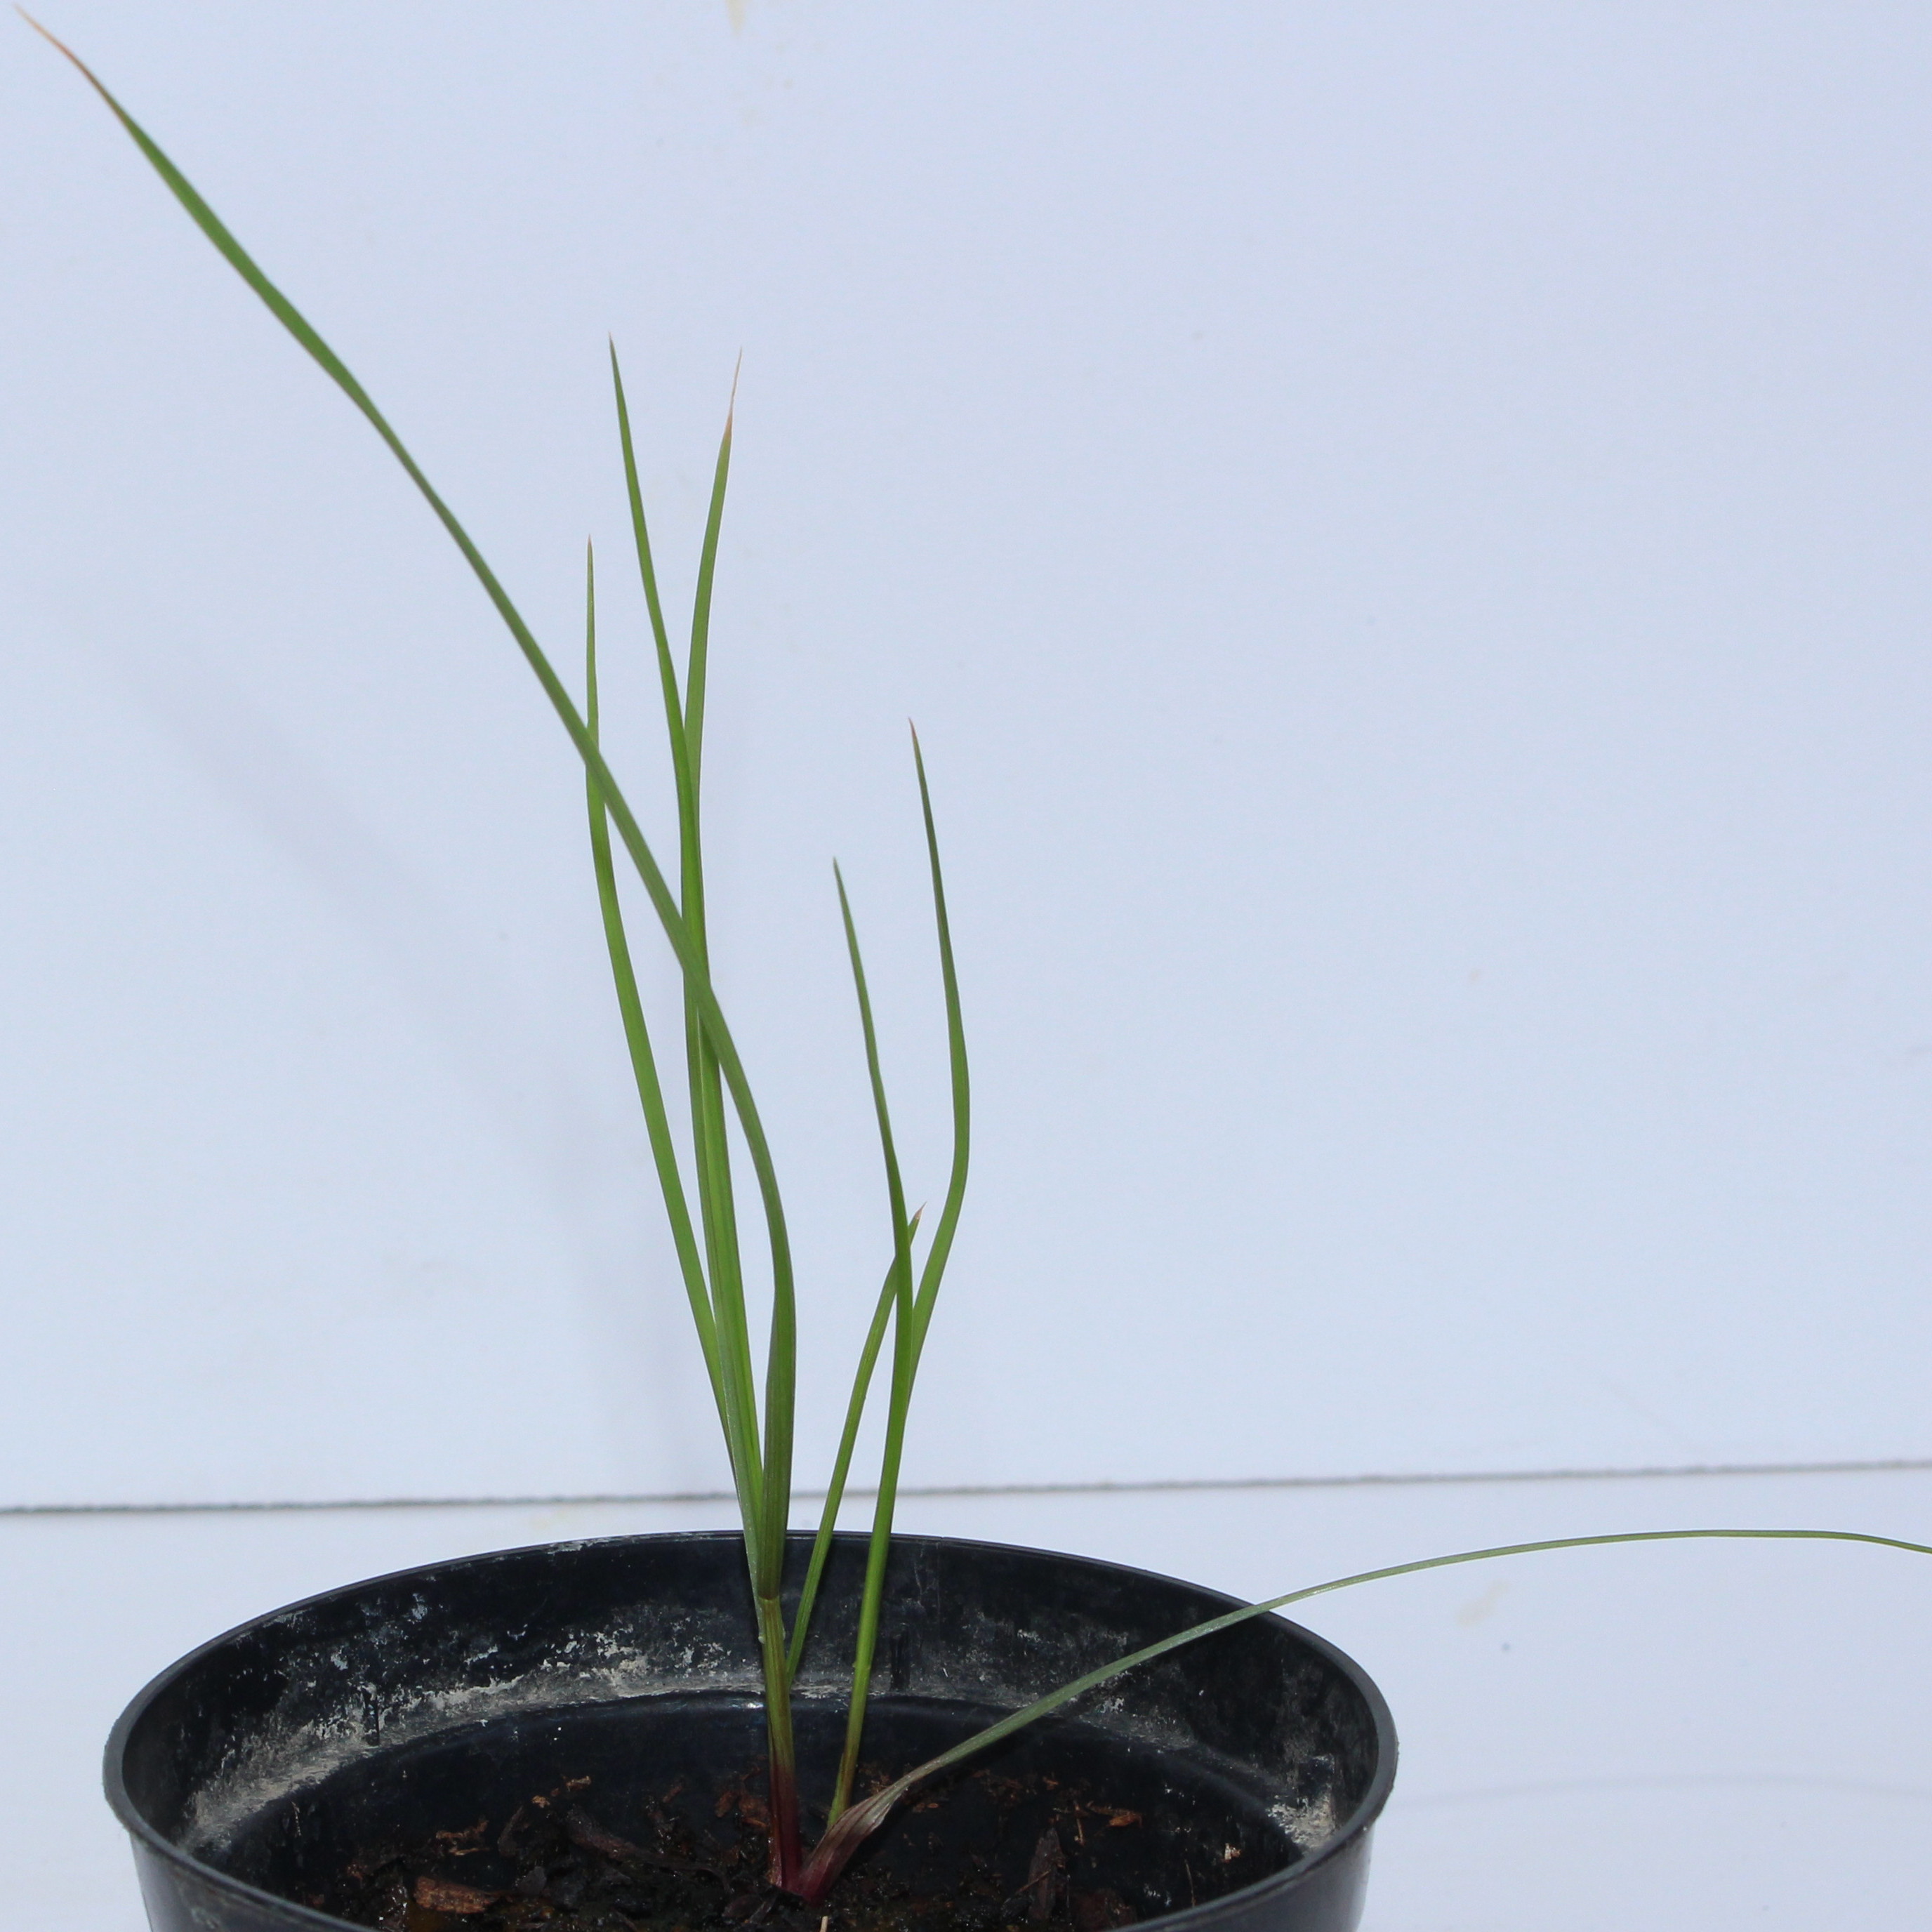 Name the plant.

Lolium multiflorum
